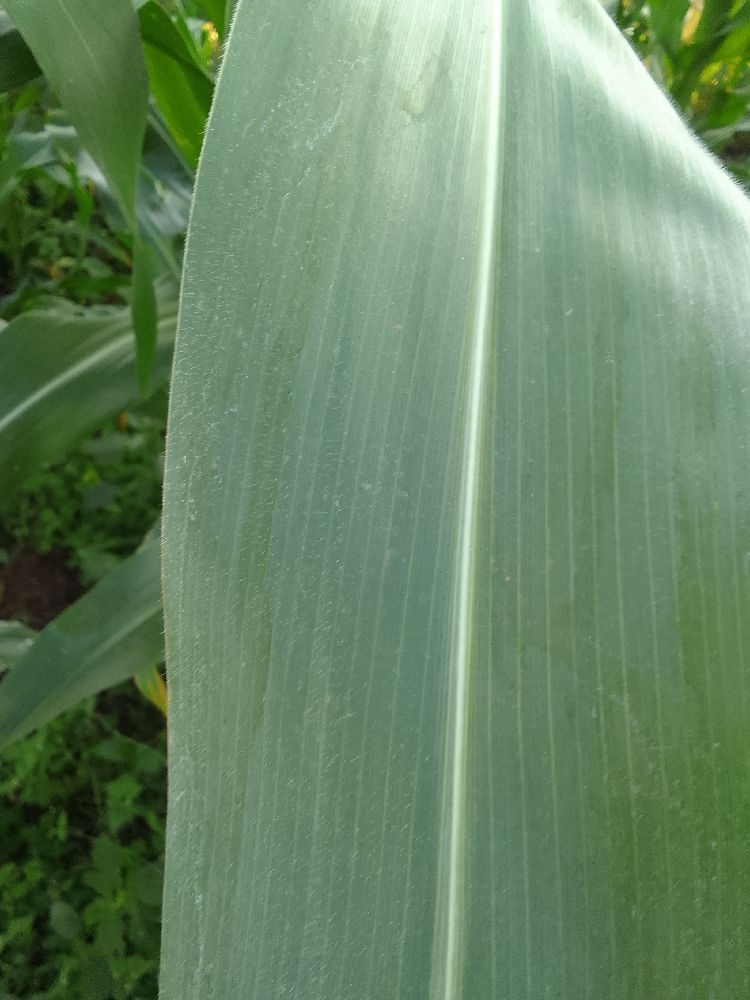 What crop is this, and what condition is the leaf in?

maize, healthy
